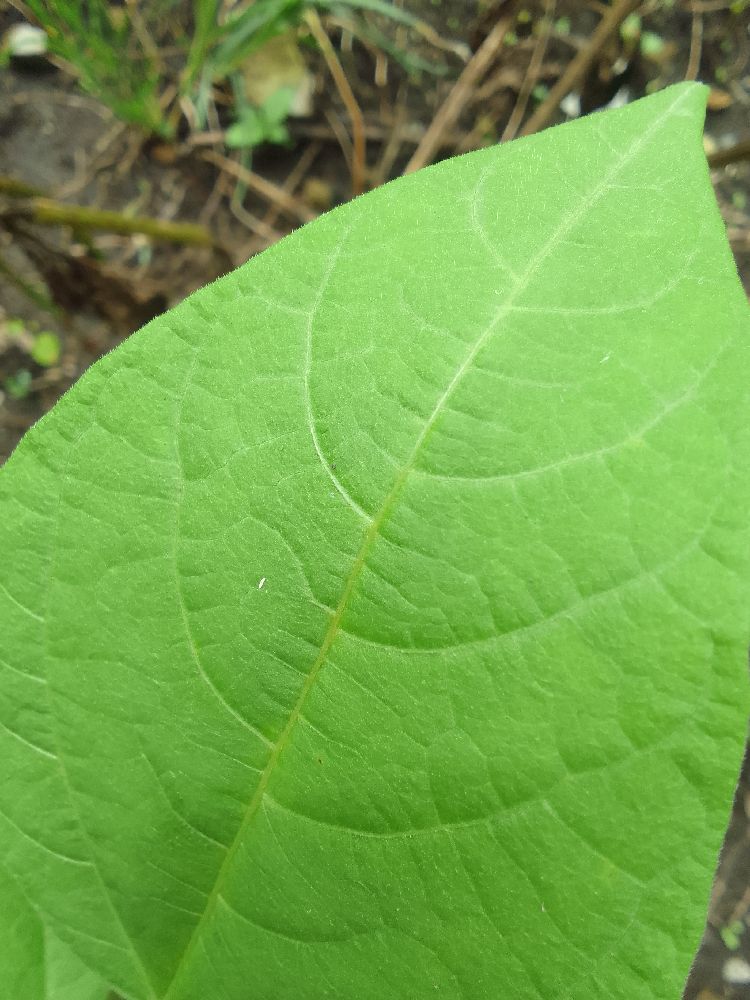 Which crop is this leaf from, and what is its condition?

common bean, healthy
